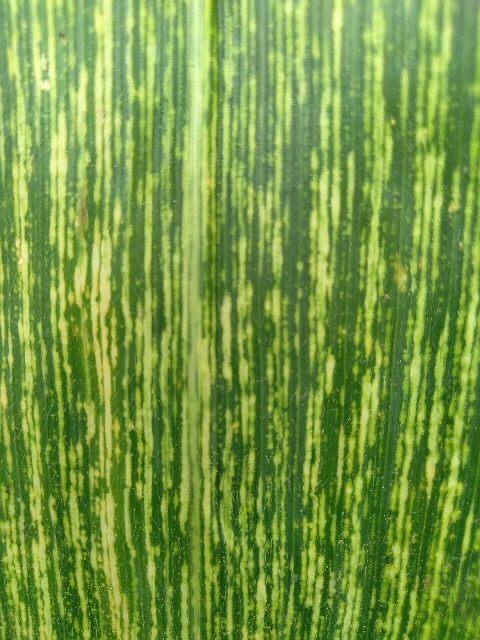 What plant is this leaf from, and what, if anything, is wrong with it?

maize, maize streak virus
